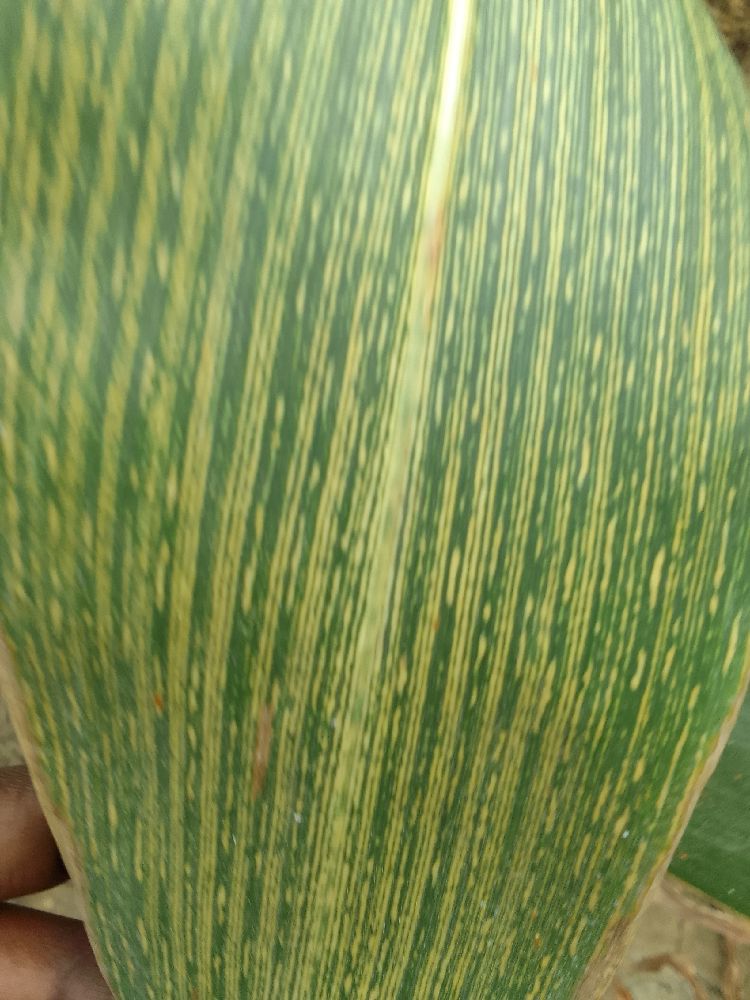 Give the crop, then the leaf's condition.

maize, maize streak virus
